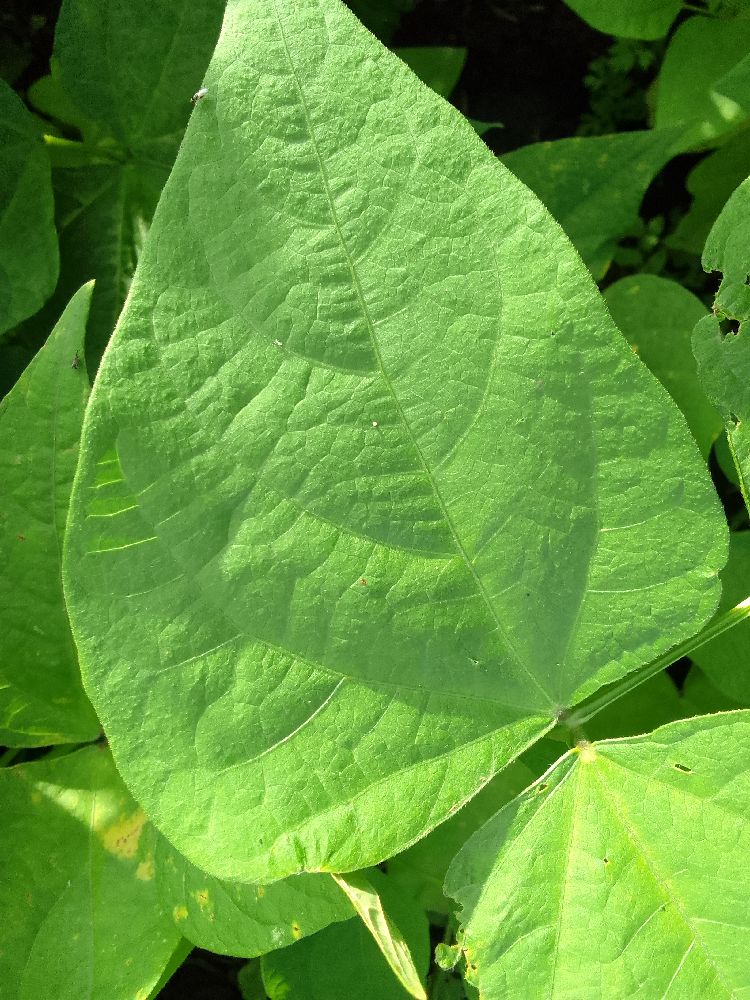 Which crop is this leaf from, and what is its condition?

common bean, healthy
